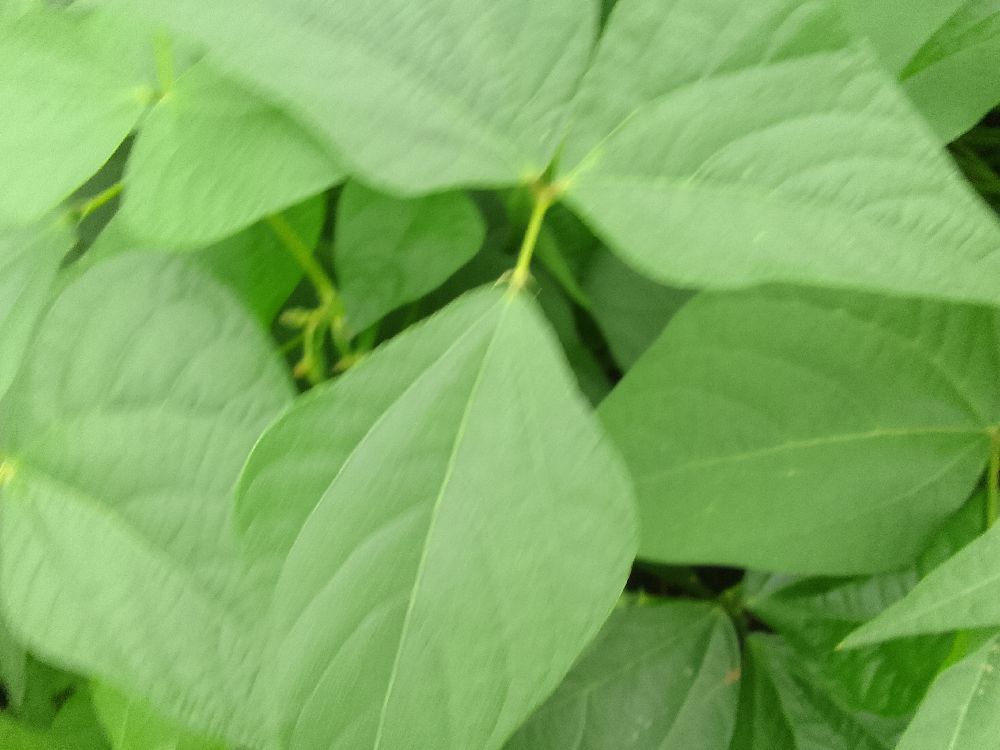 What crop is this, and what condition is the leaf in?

common bean, healthy
